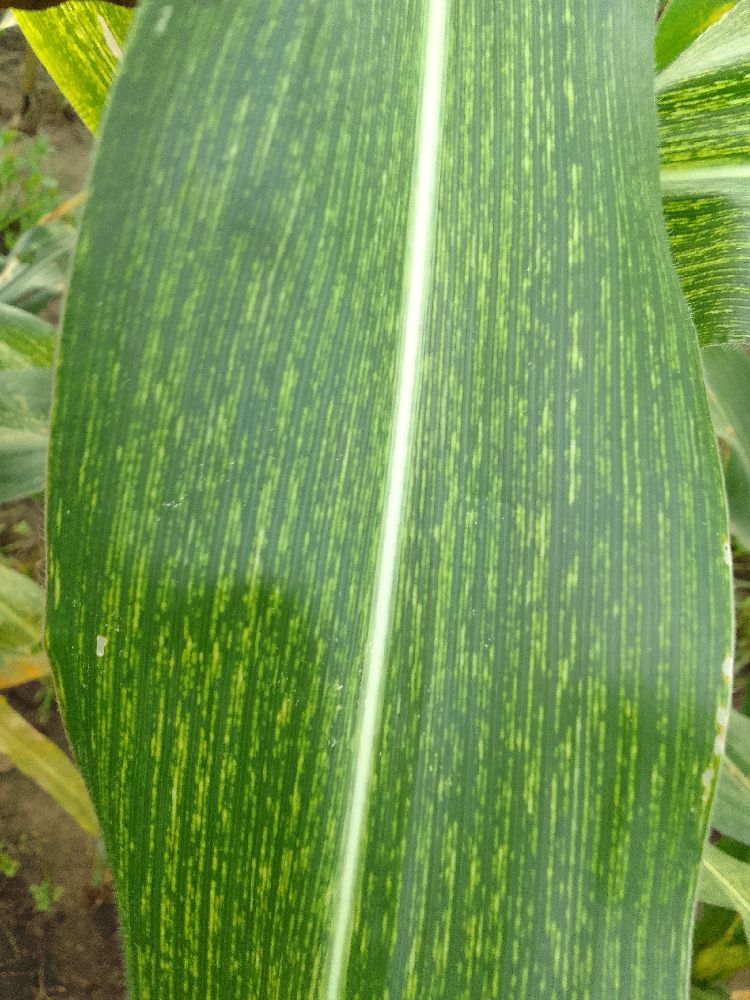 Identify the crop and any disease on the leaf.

maize, maize streak virus
